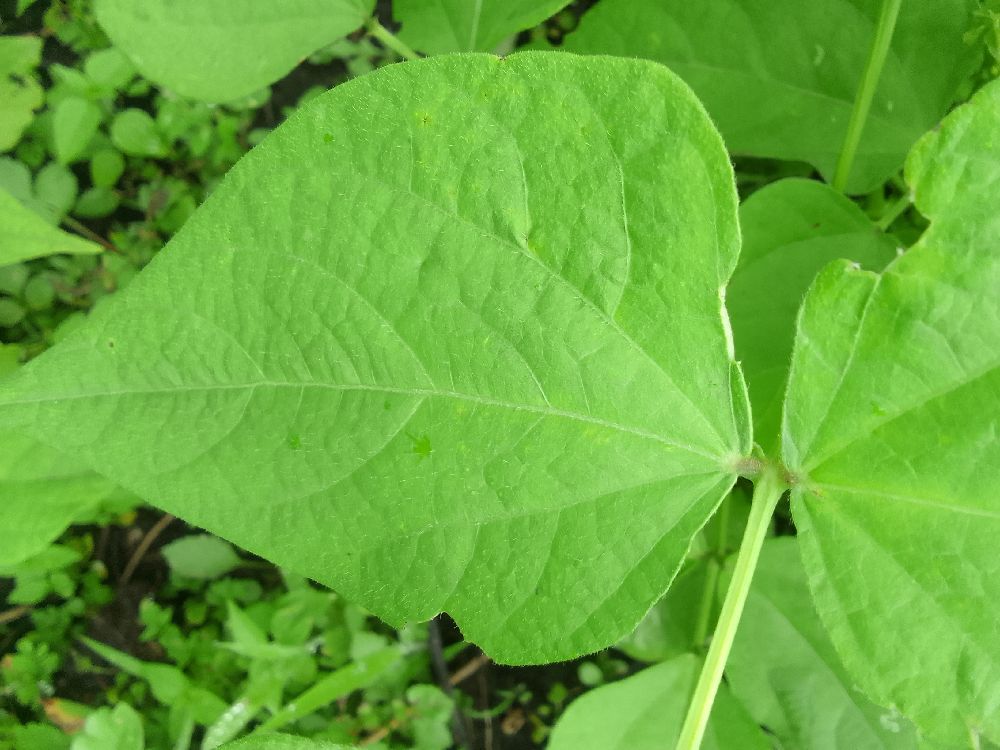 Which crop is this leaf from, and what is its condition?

common bean, healthy
